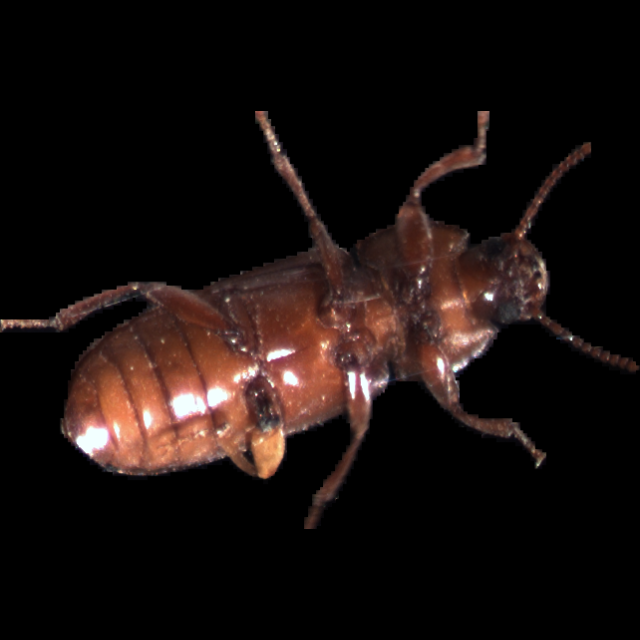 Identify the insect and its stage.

mealworm beetle
